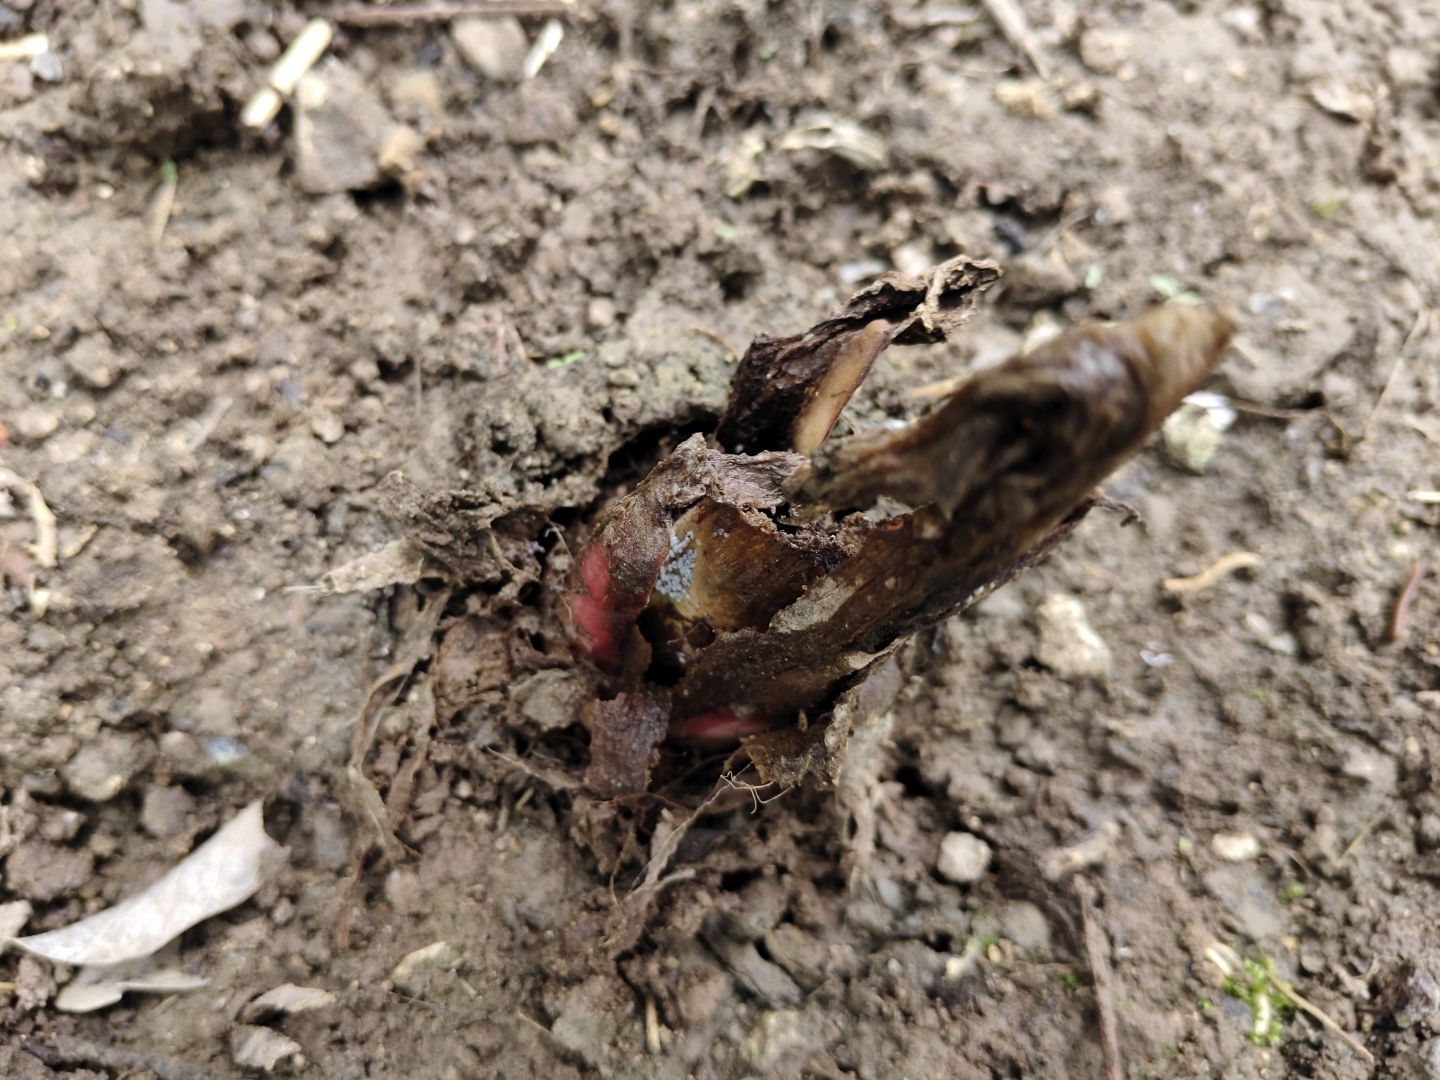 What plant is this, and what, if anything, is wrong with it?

taro, root rot
